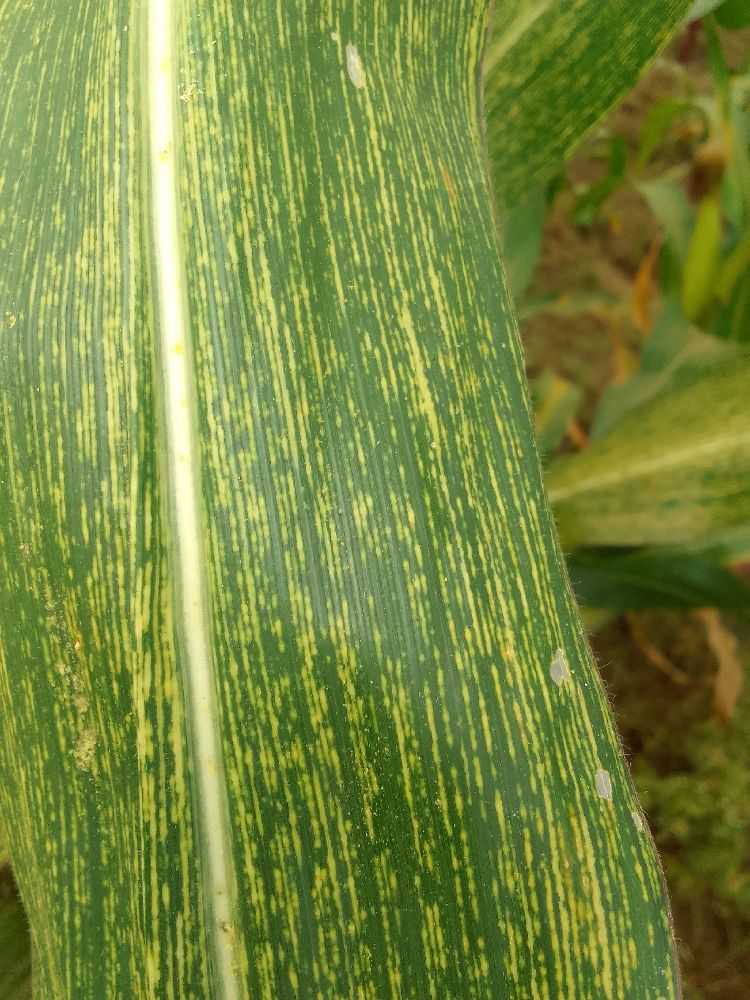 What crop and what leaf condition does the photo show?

maize, maize streak virus
